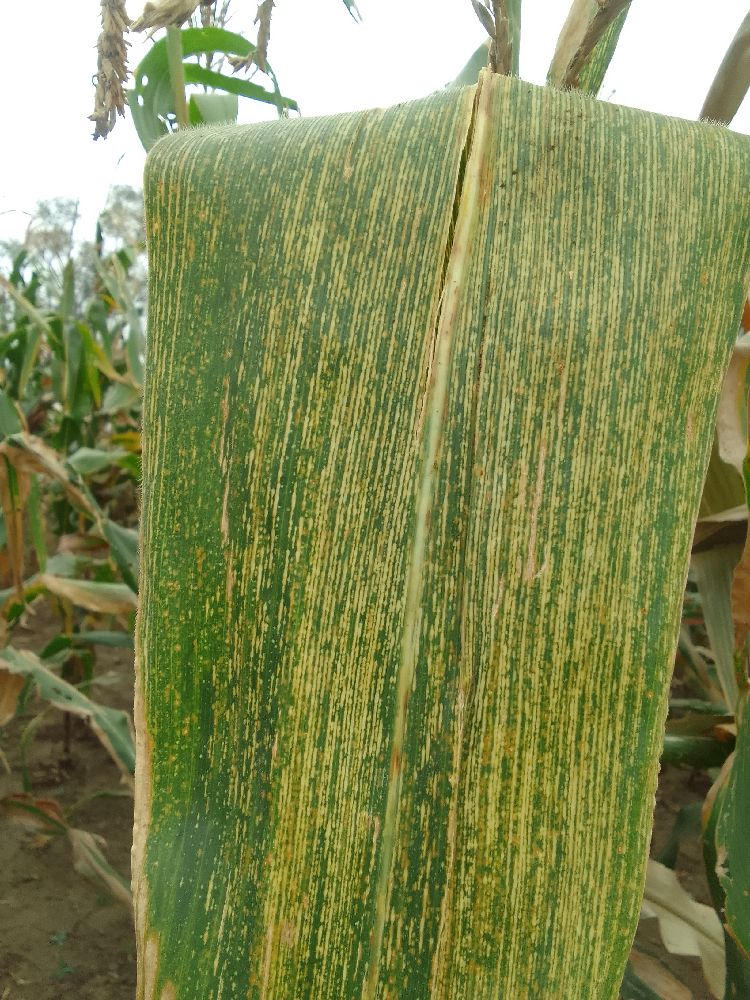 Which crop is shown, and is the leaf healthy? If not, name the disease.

maize, maize streak virus
